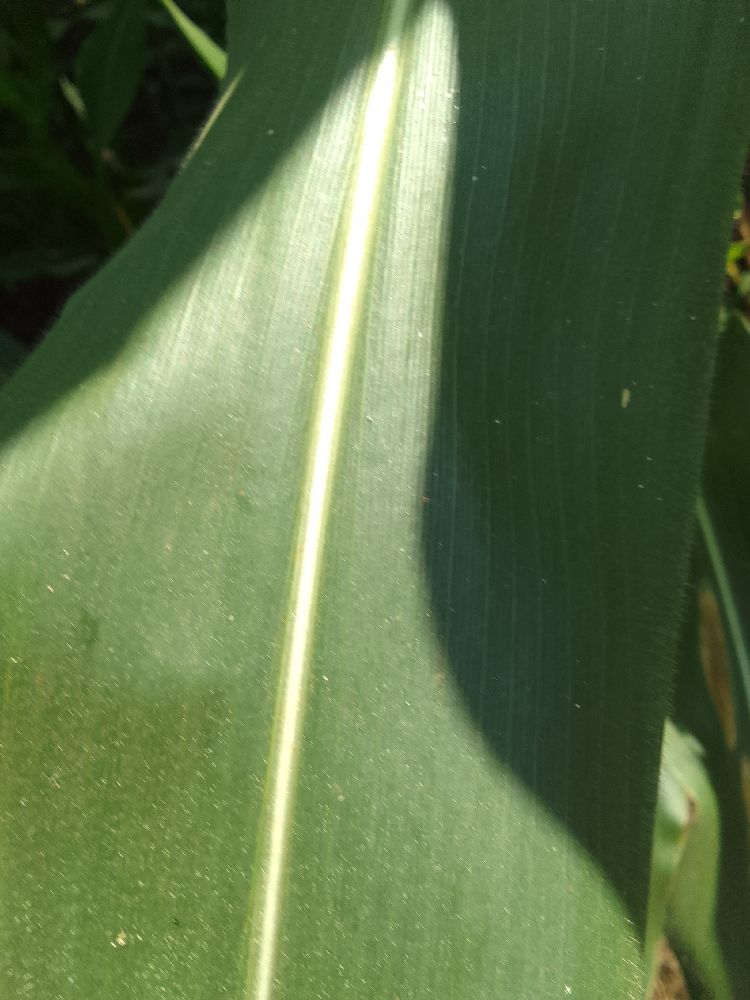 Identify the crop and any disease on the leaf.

maize, healthy
